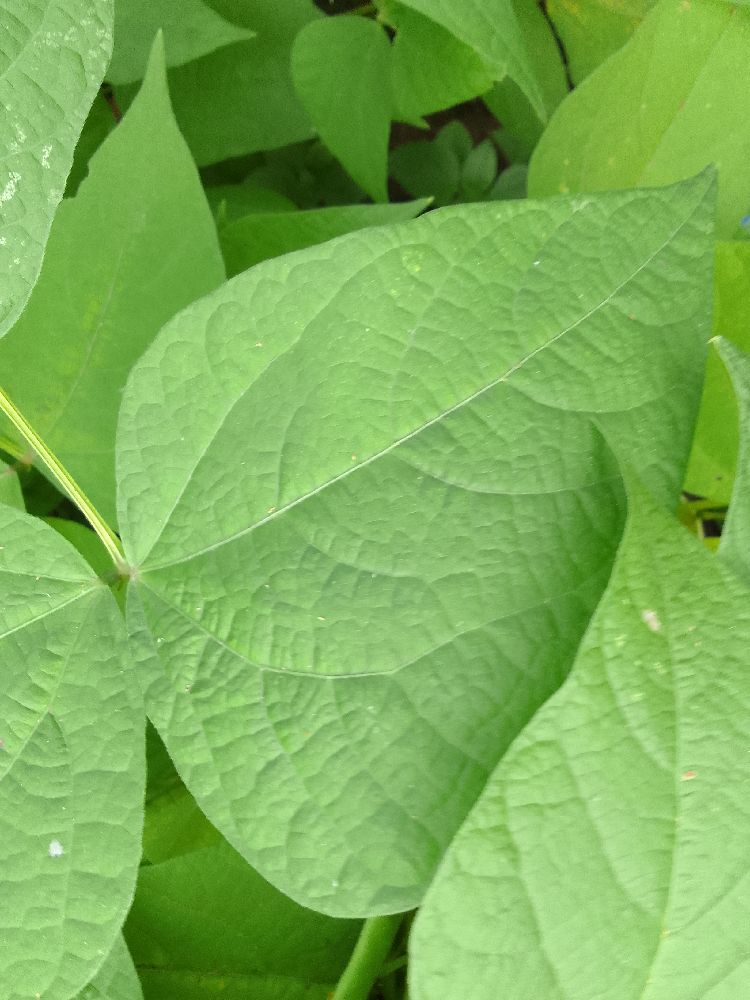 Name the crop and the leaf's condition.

common bean, healthy
